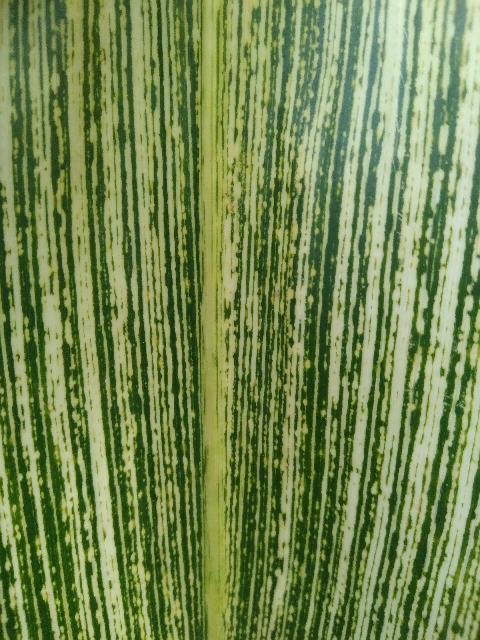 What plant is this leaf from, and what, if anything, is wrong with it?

maize, maize streak virus
